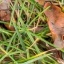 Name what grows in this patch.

grass
